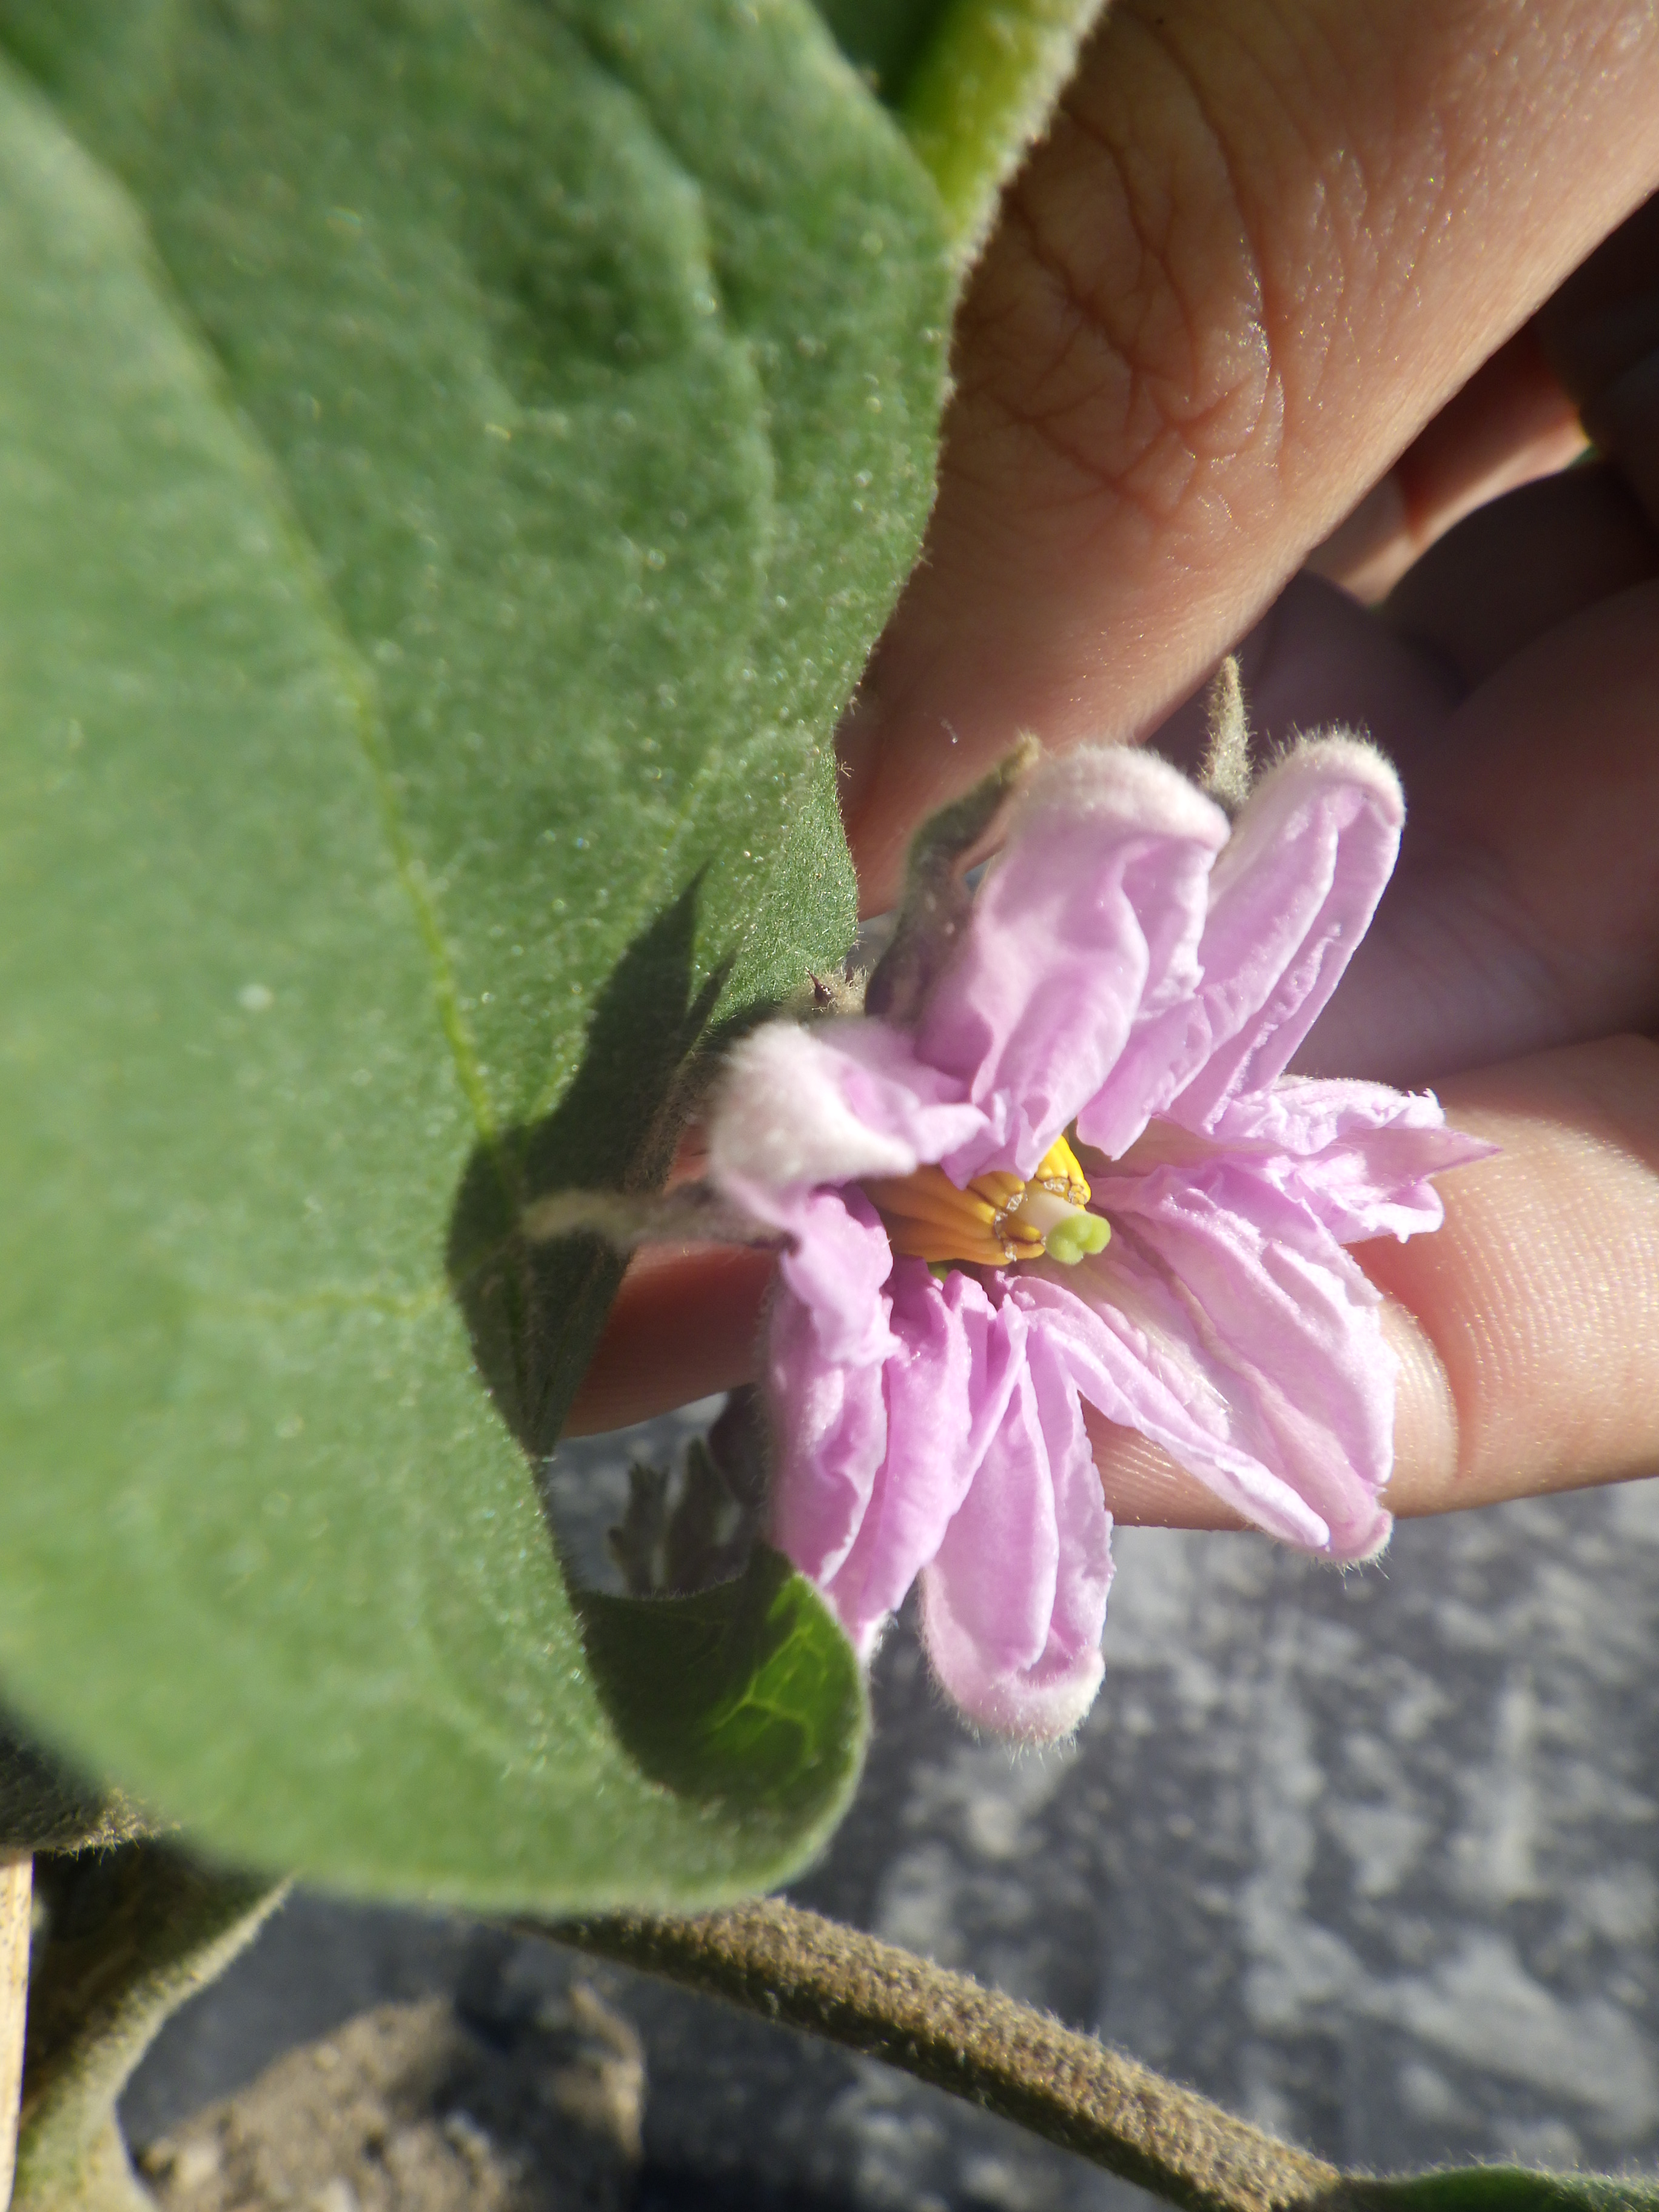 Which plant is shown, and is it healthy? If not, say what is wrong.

aubergine, healthy
